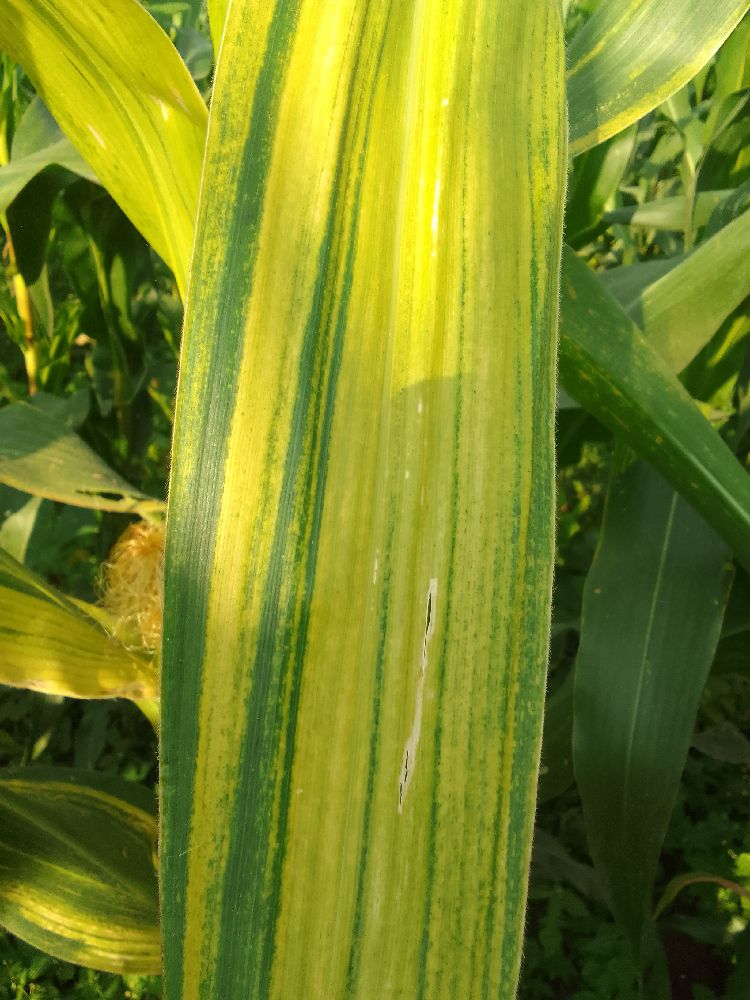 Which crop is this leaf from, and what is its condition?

maize, maize lethal necrosis
